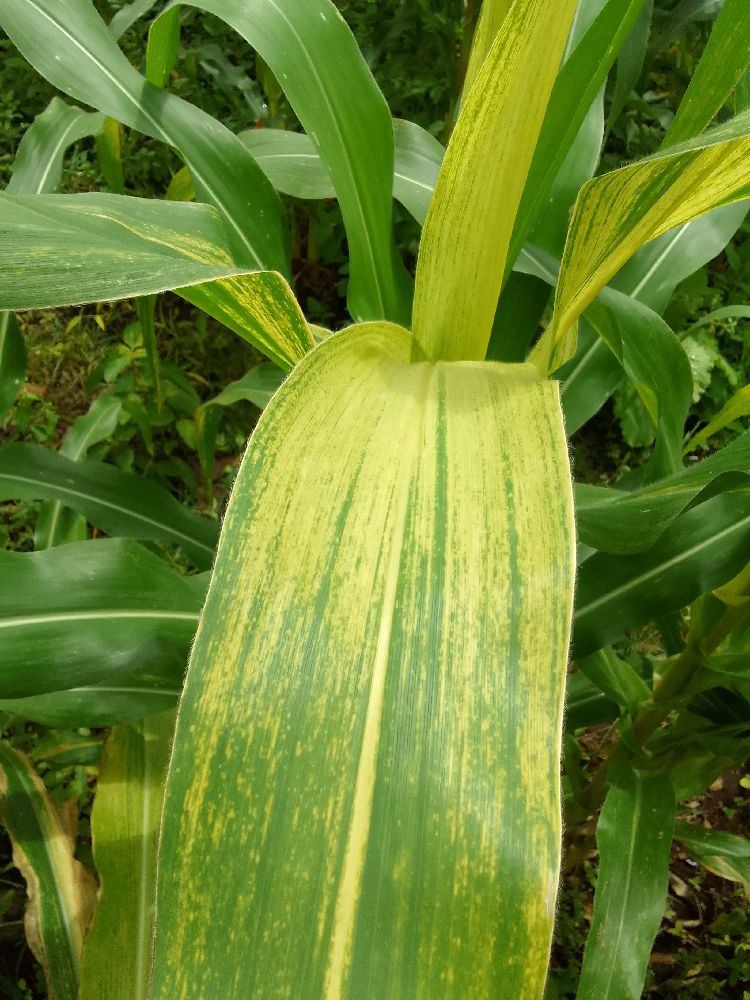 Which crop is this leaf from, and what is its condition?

maize, maize lethal necrosis
